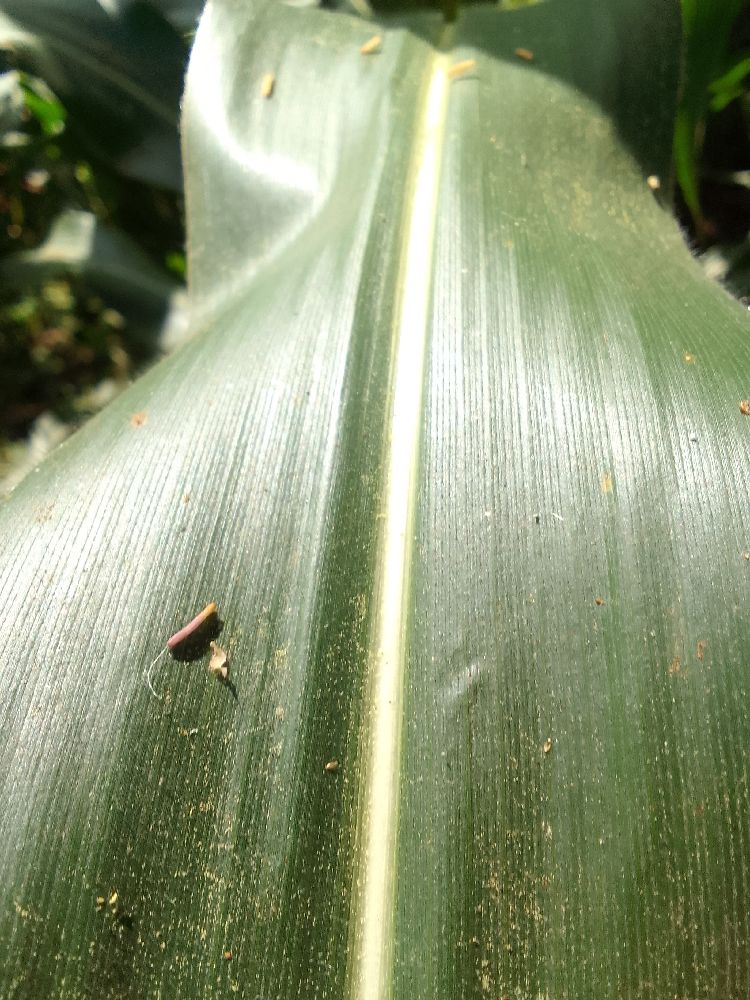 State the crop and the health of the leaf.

maize, healthy
